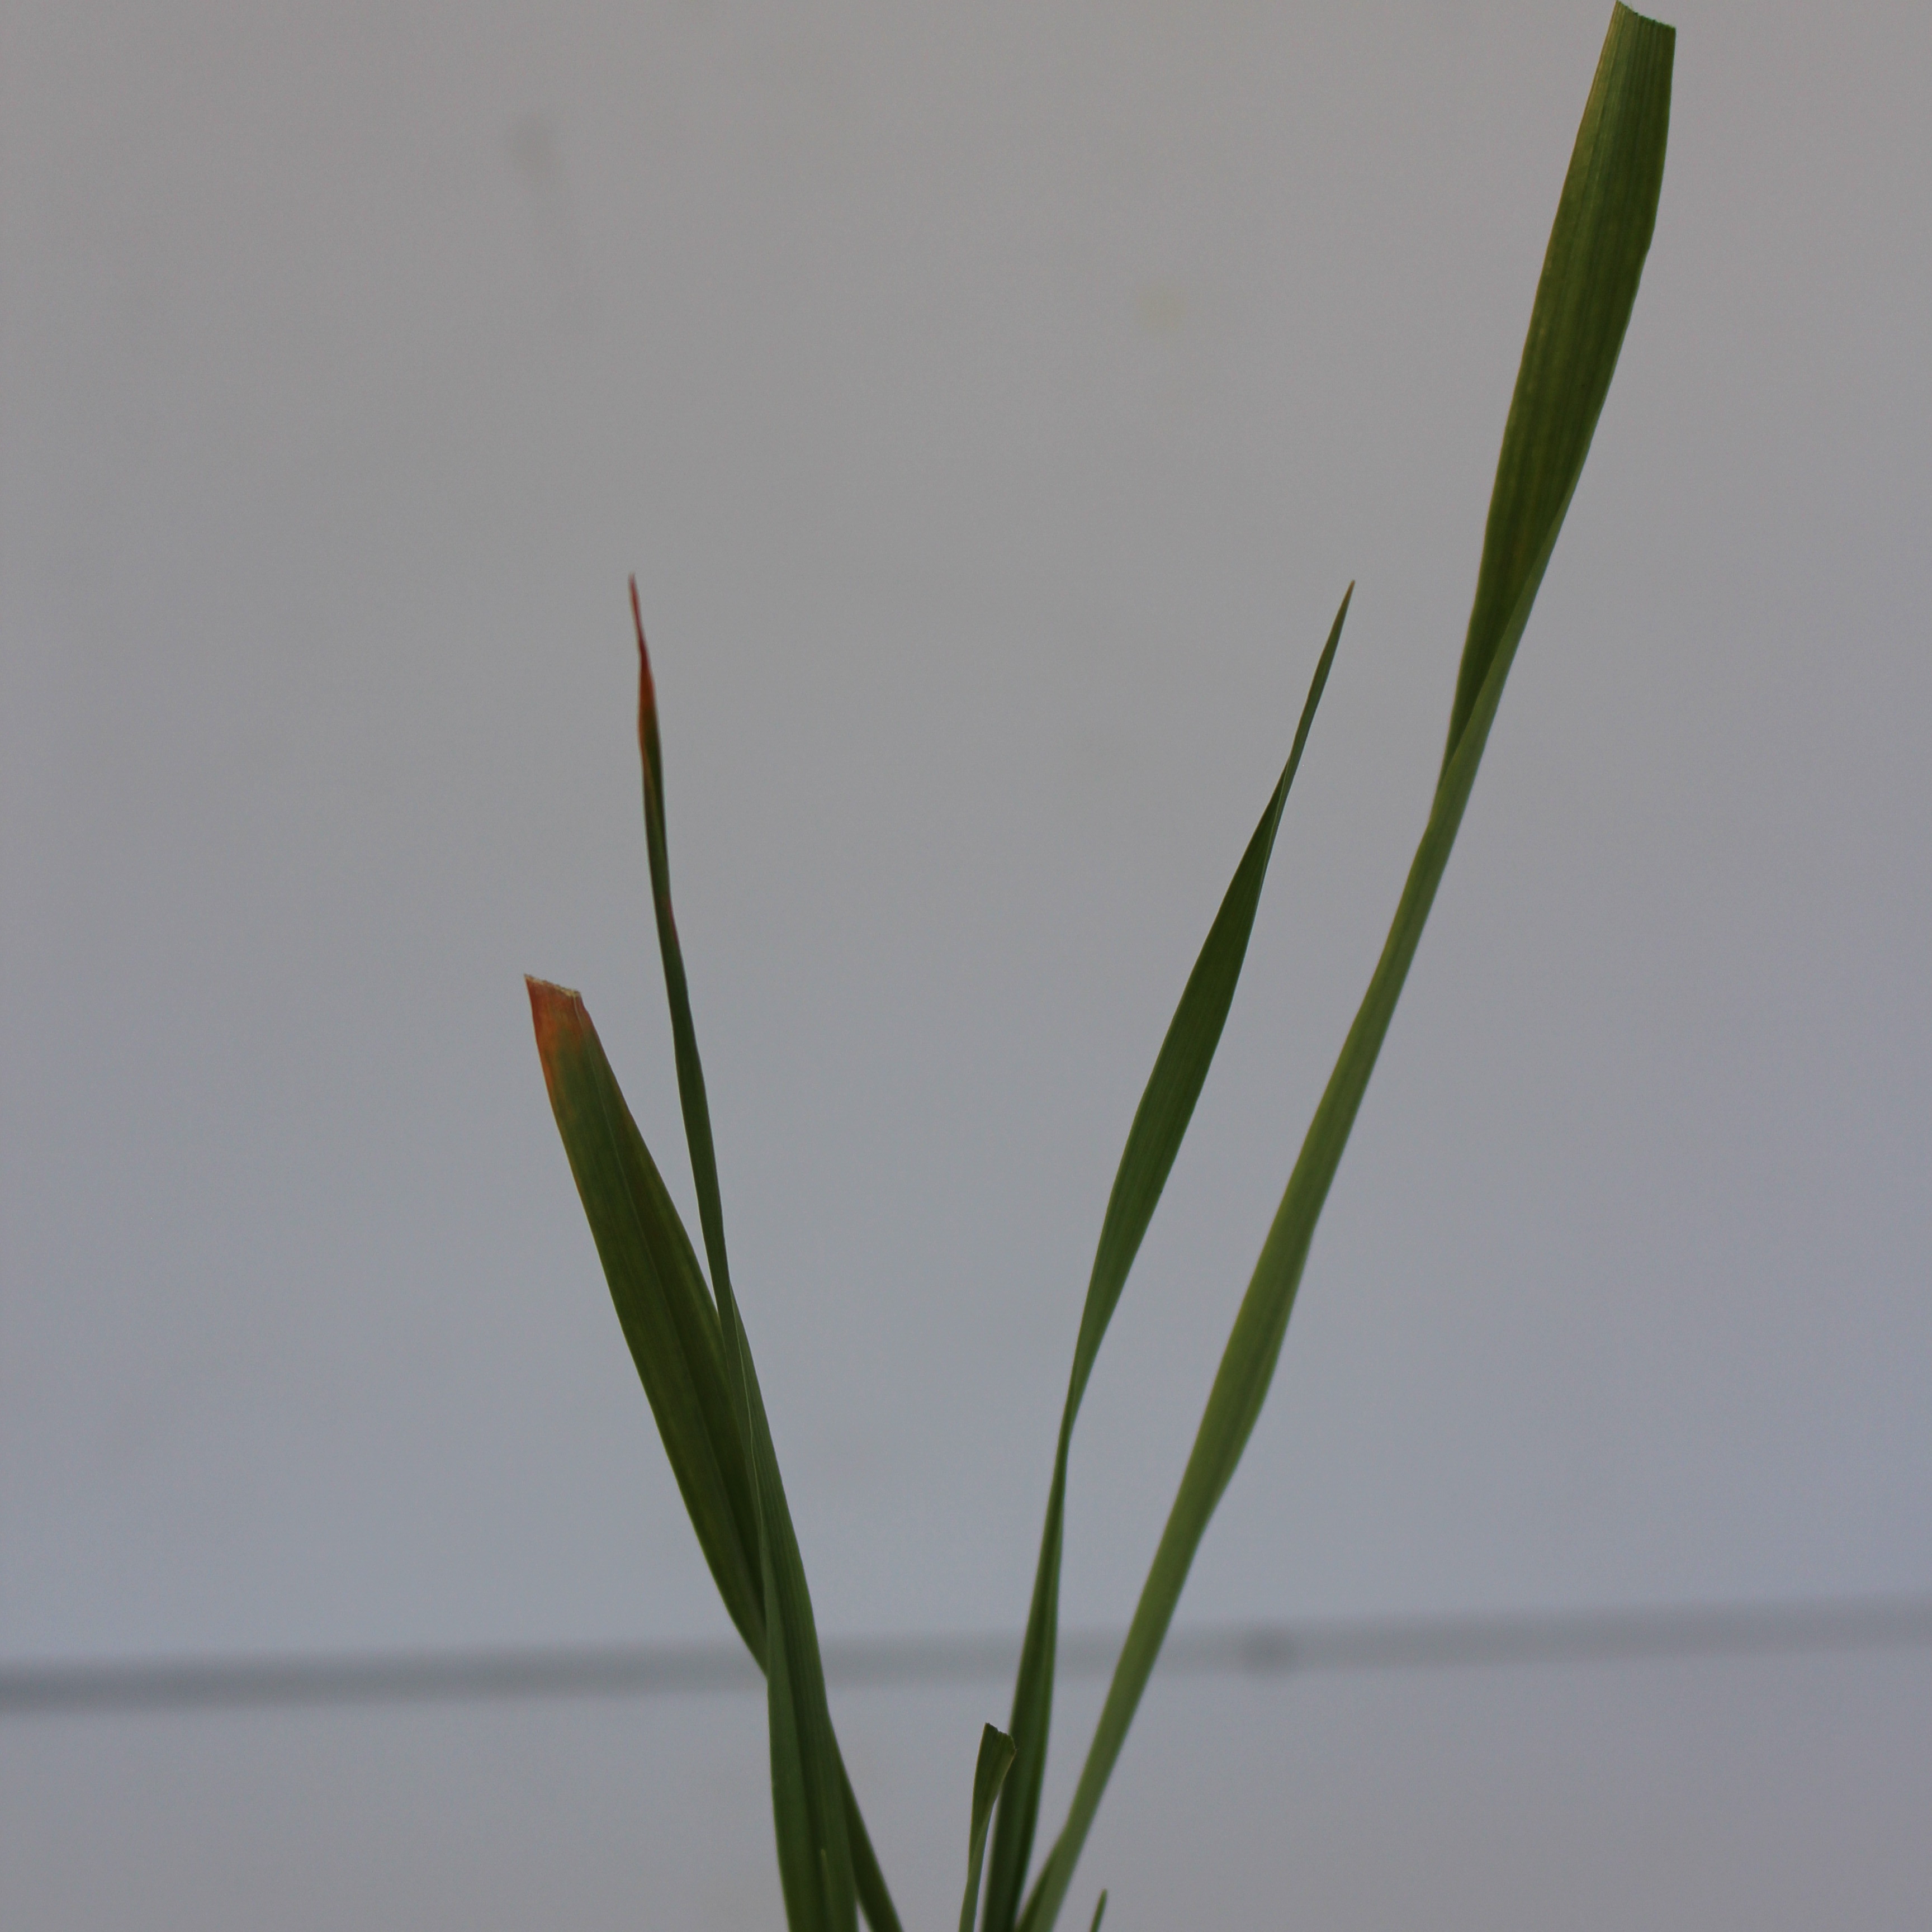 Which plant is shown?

Avena sterilis
